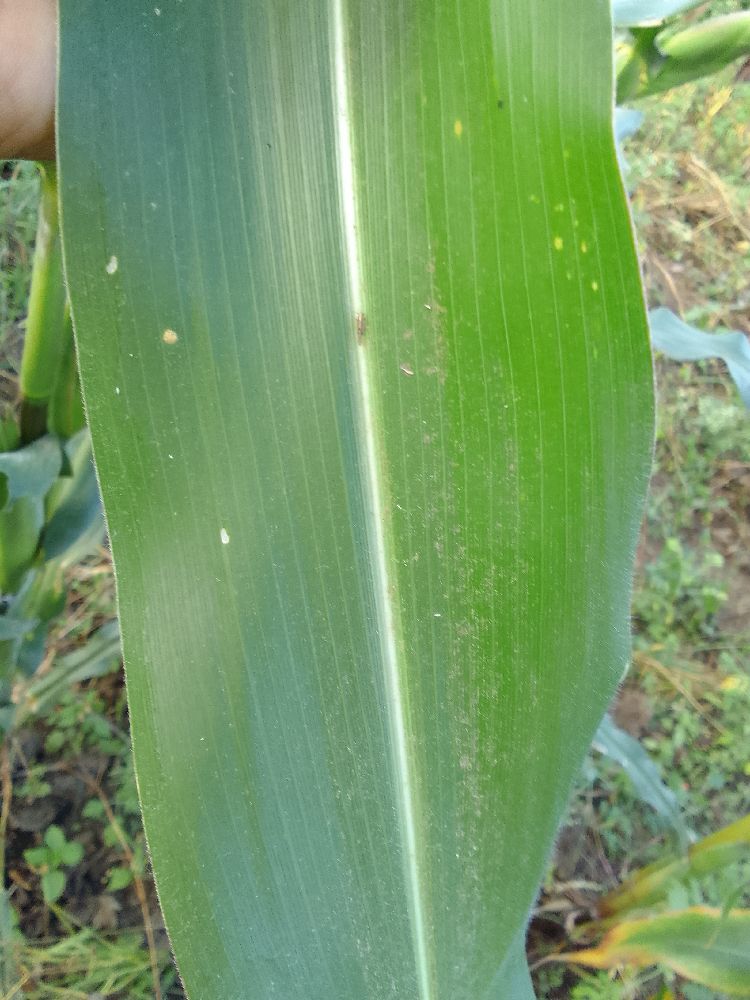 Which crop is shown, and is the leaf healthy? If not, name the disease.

maize, healthy
